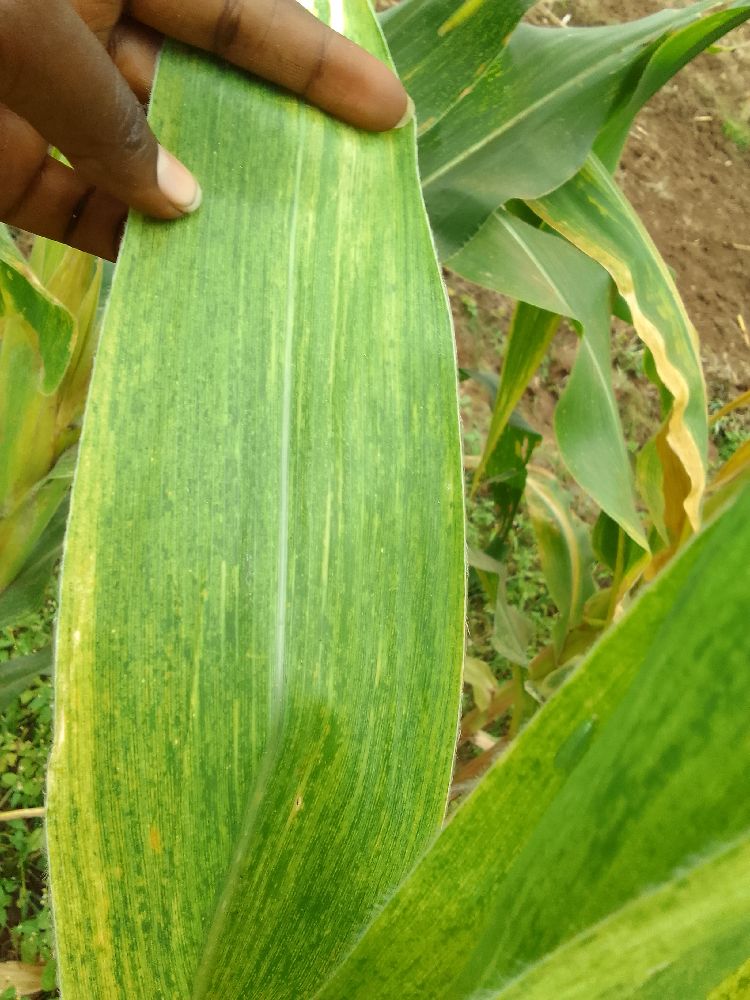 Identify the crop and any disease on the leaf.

maize, maize lethal necrosis
